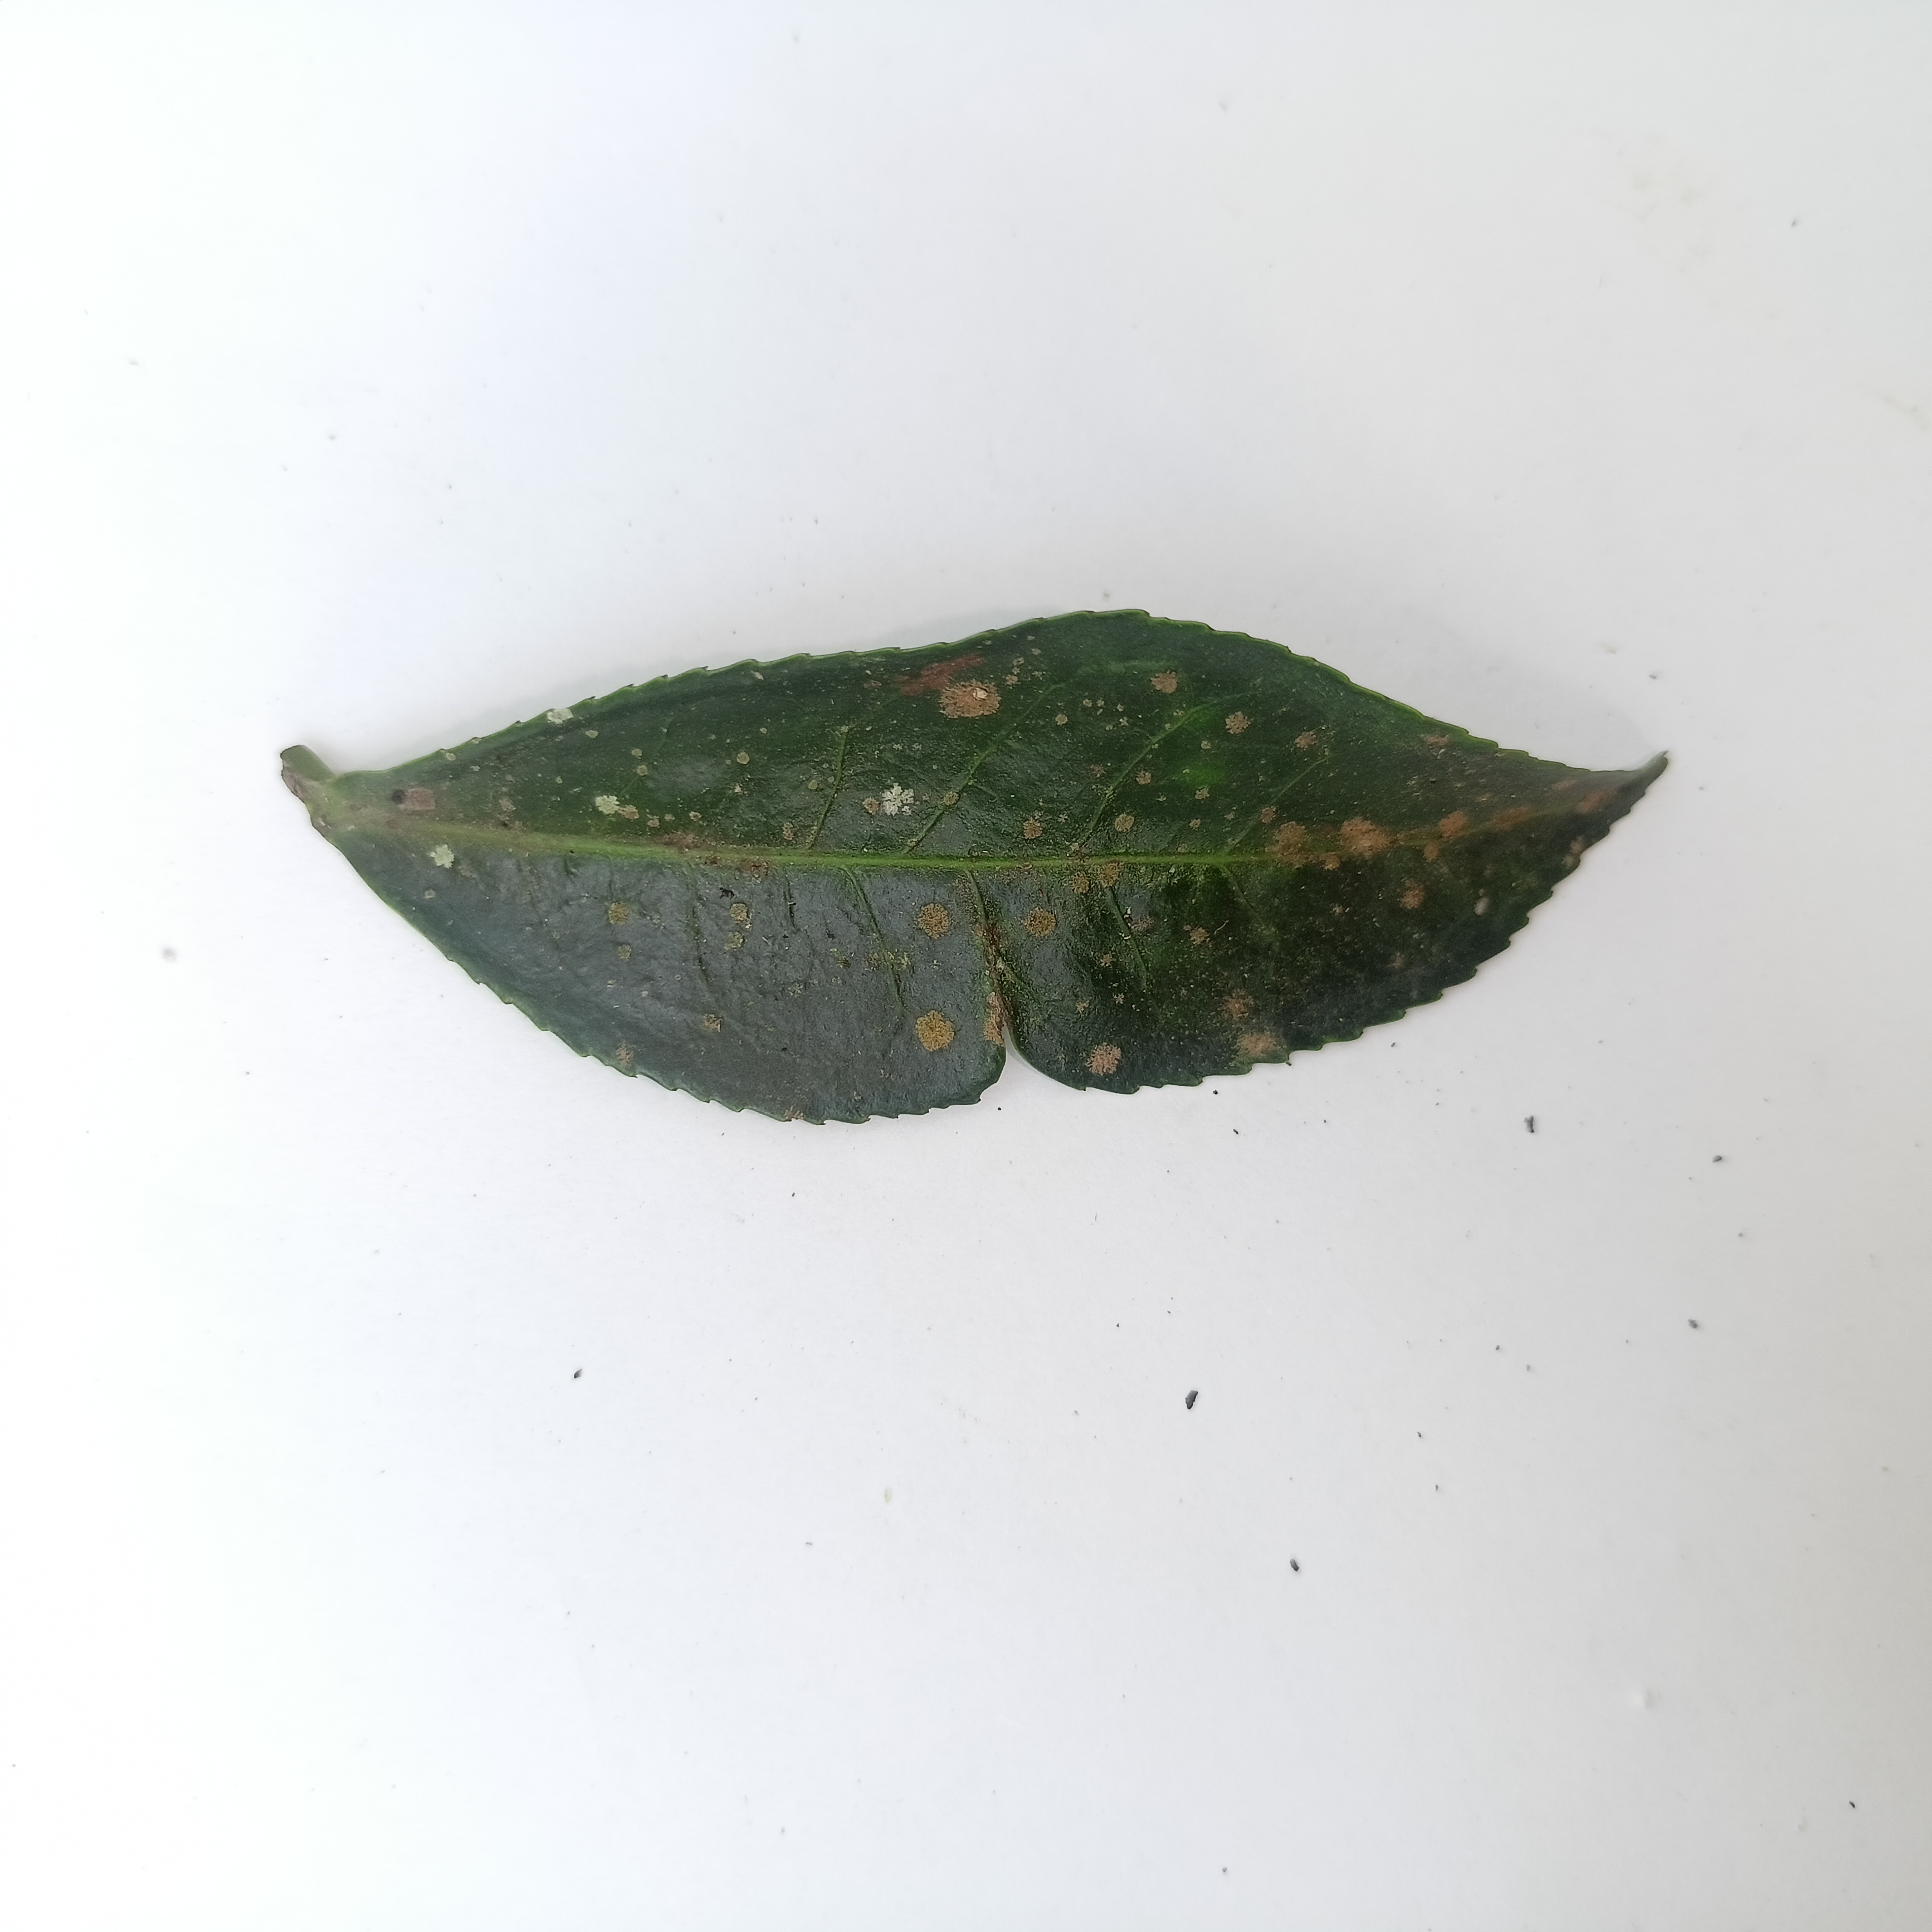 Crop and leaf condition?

tea, algal leaf
